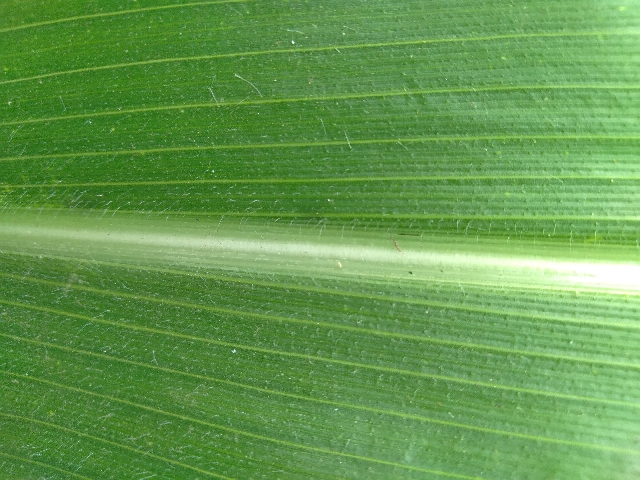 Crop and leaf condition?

maize, healthy
